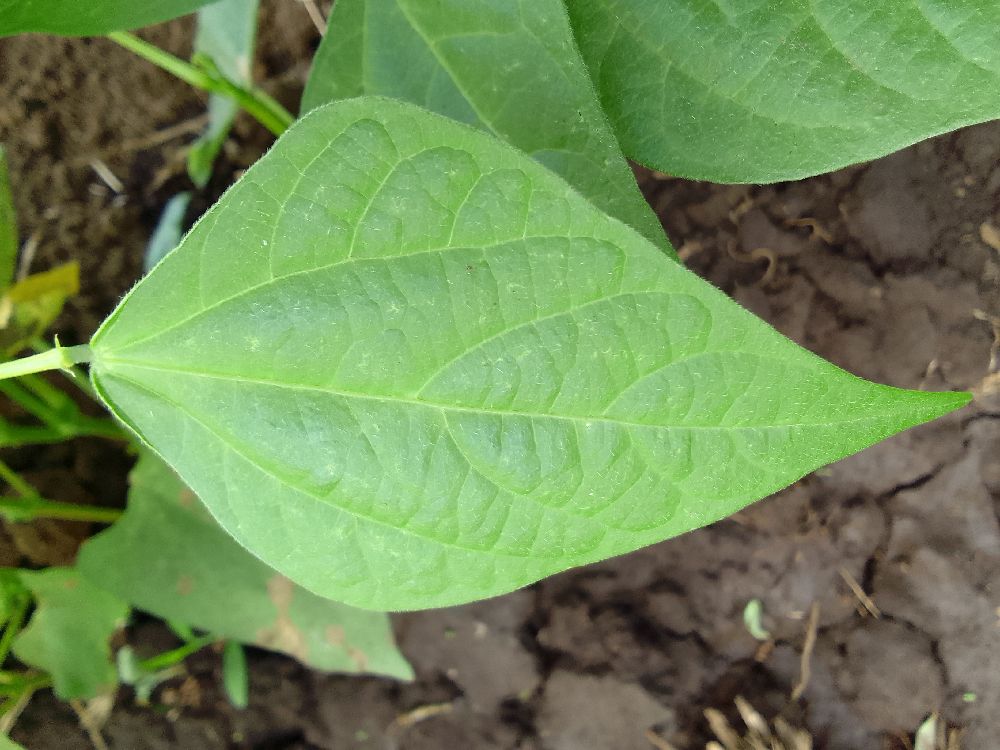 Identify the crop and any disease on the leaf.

common bean, healthy
